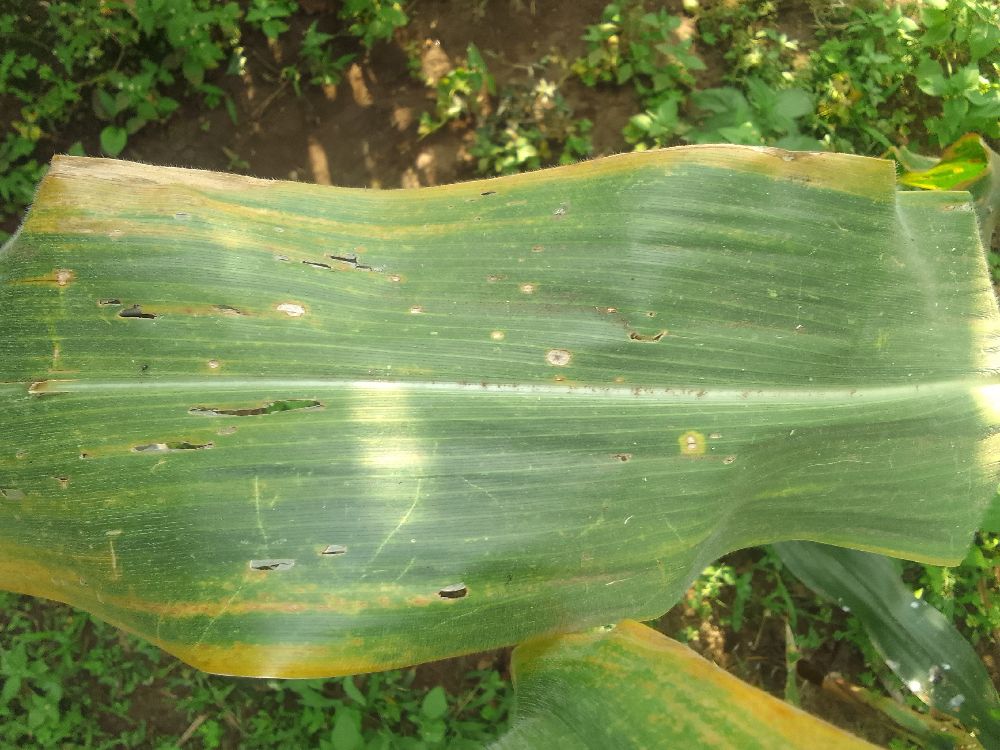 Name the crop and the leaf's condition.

maize, maize lethal necrosis
